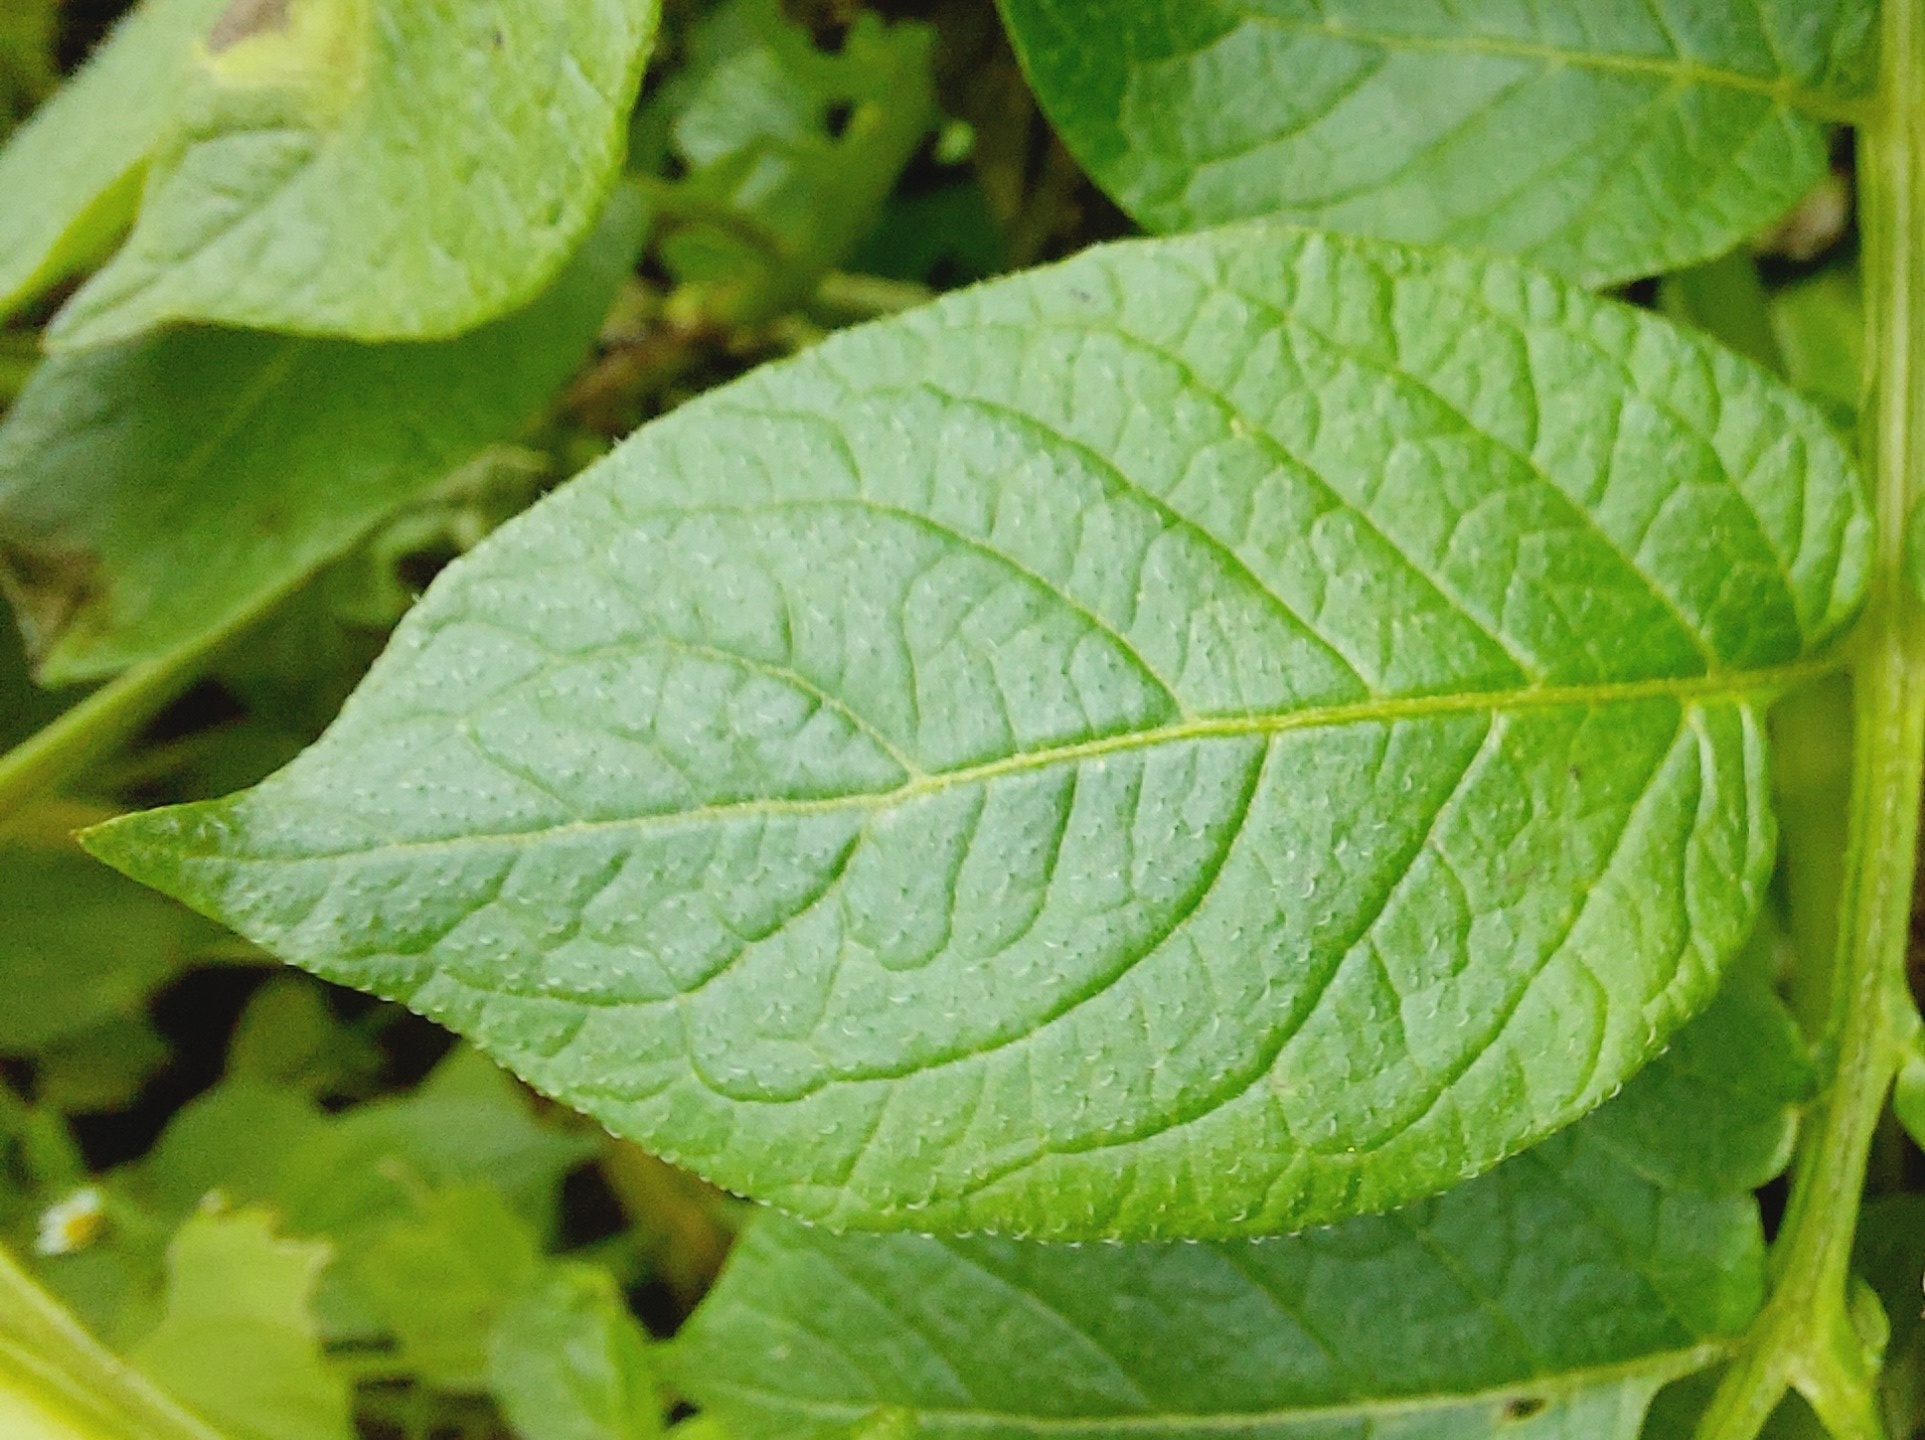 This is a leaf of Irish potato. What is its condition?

healthy
